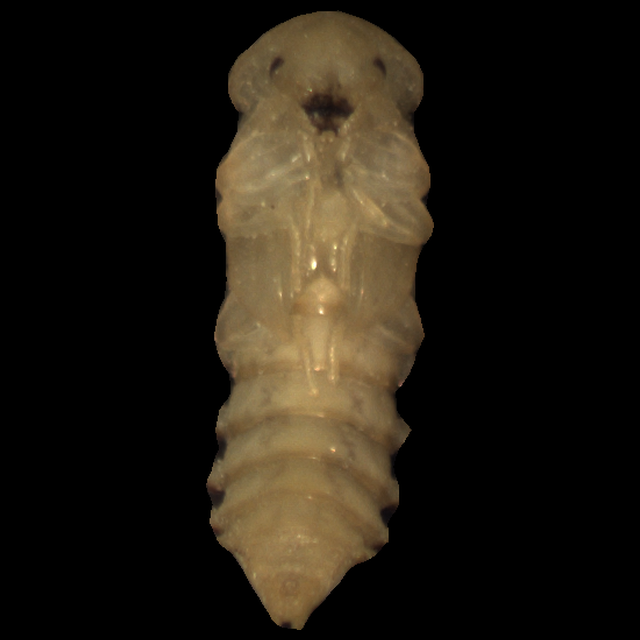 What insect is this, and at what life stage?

mealworm pupa
